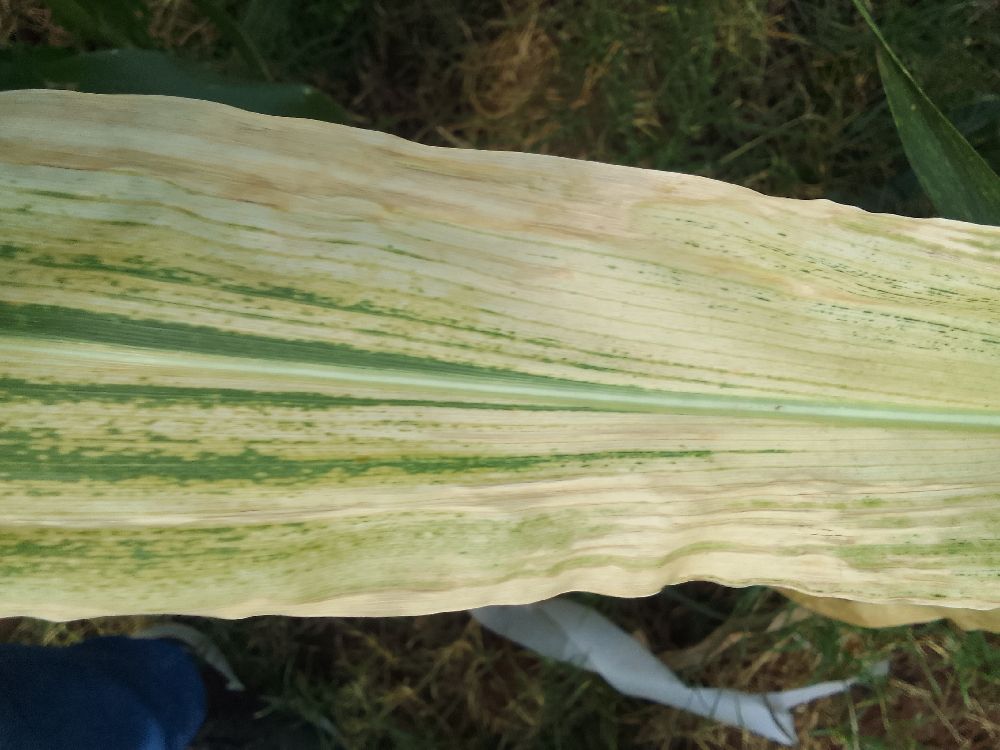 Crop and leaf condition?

maize, maize lethal necrosis
